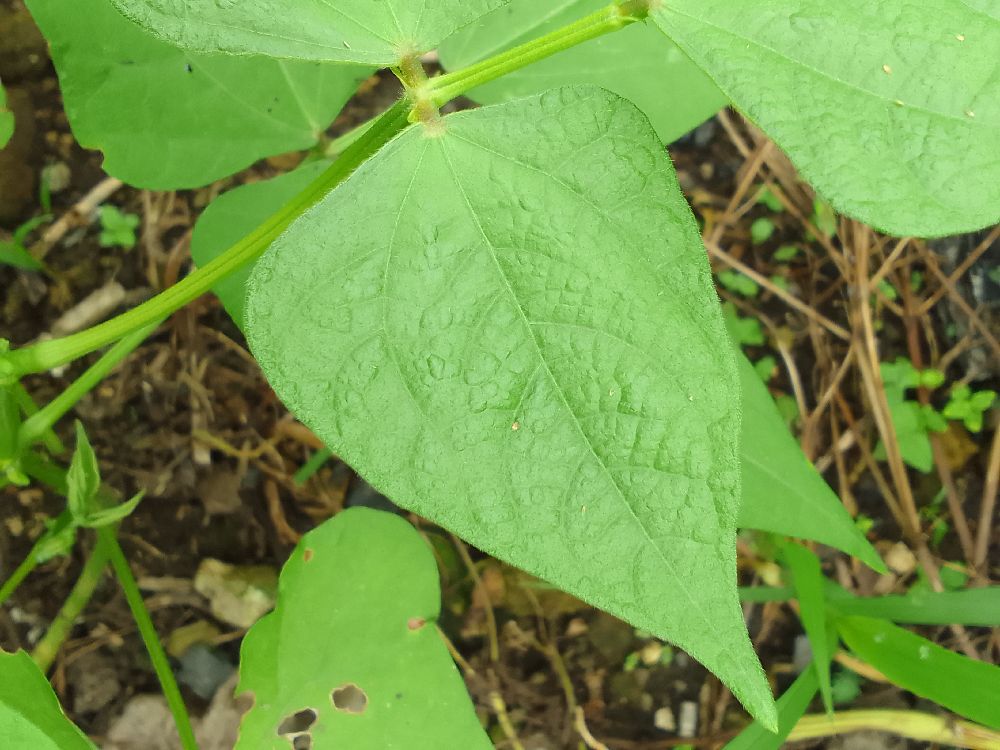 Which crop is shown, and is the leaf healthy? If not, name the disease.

common bean, healthy
